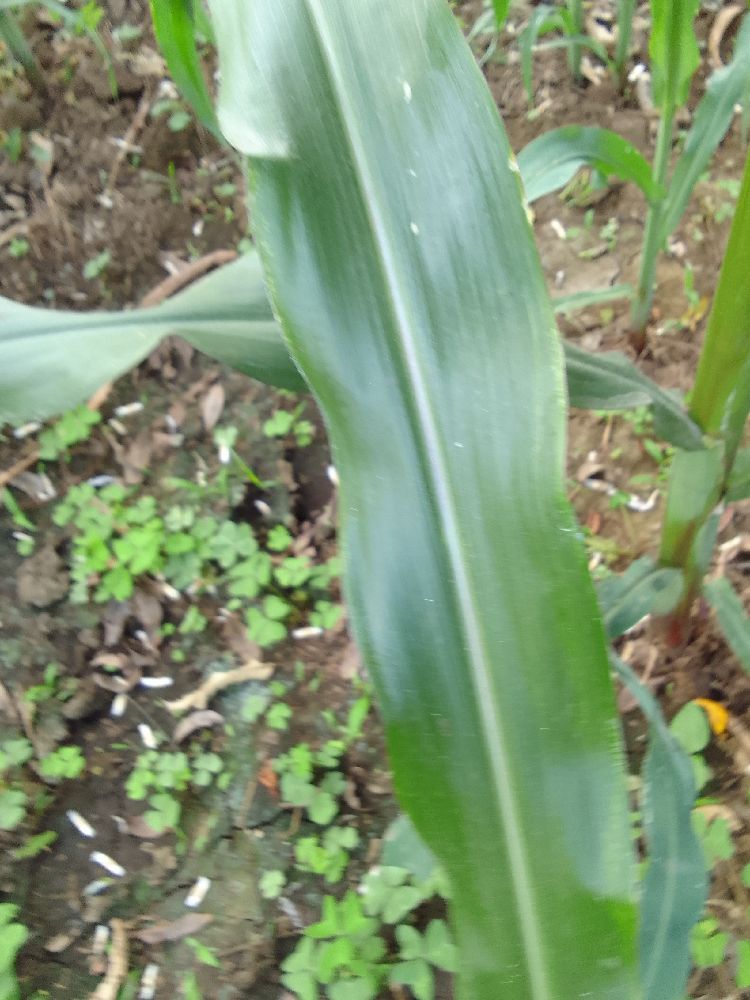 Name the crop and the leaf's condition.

maize, healthy
